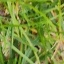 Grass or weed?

grass
